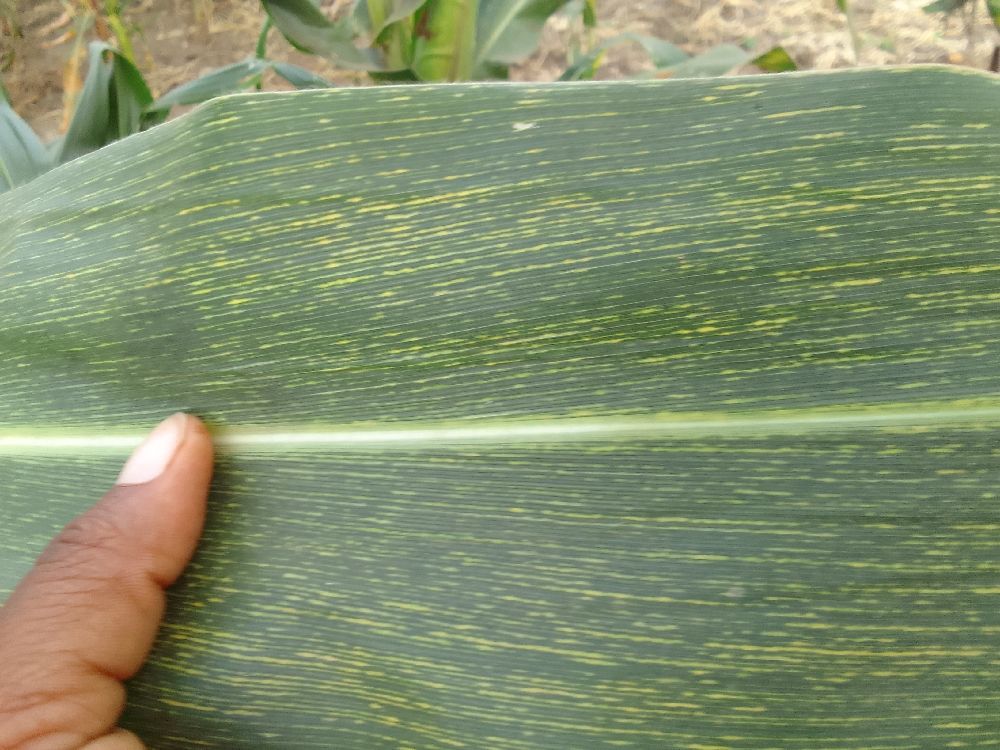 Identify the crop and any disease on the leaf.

maize, maize streak virus
